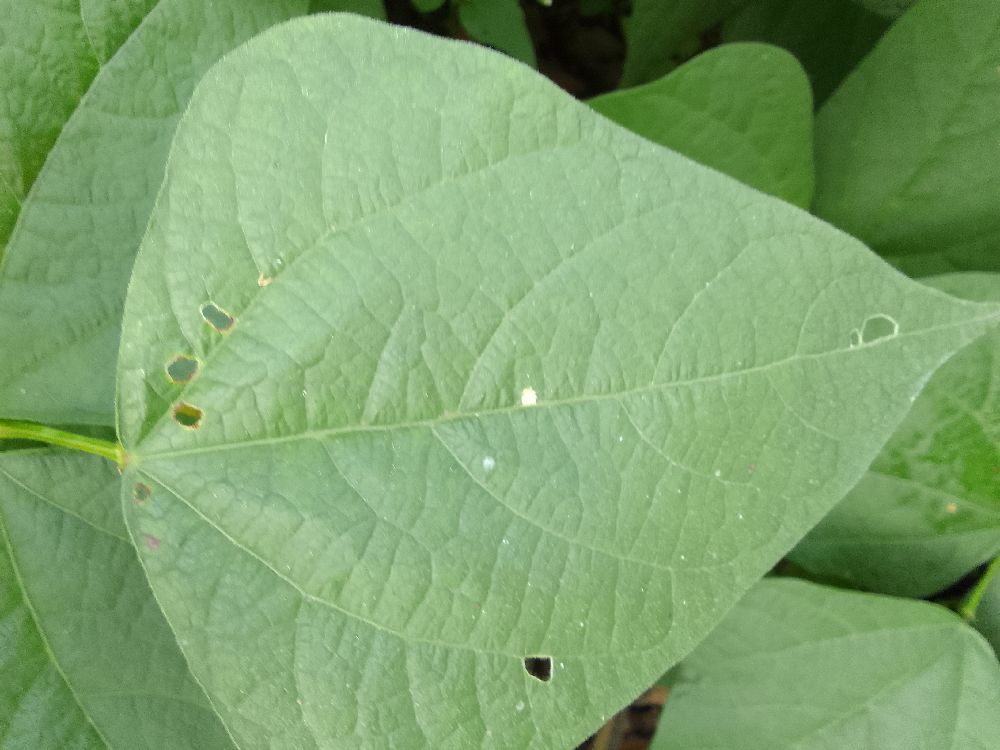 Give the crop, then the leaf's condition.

common bean, healthy
